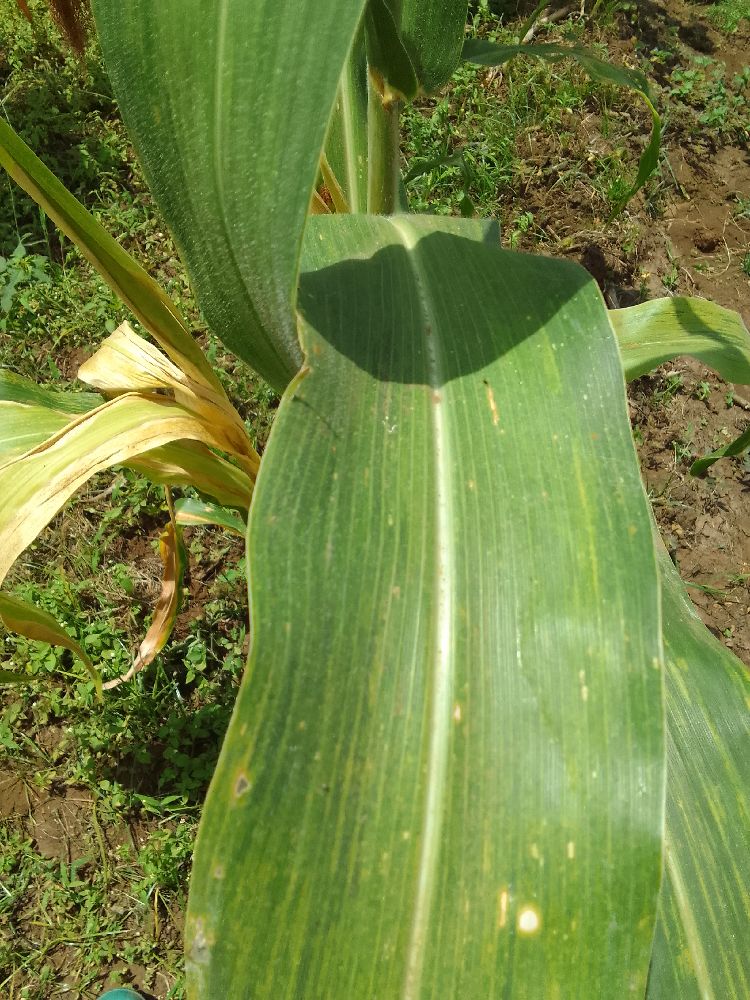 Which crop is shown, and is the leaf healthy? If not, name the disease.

maize, maize lethal necrosis
